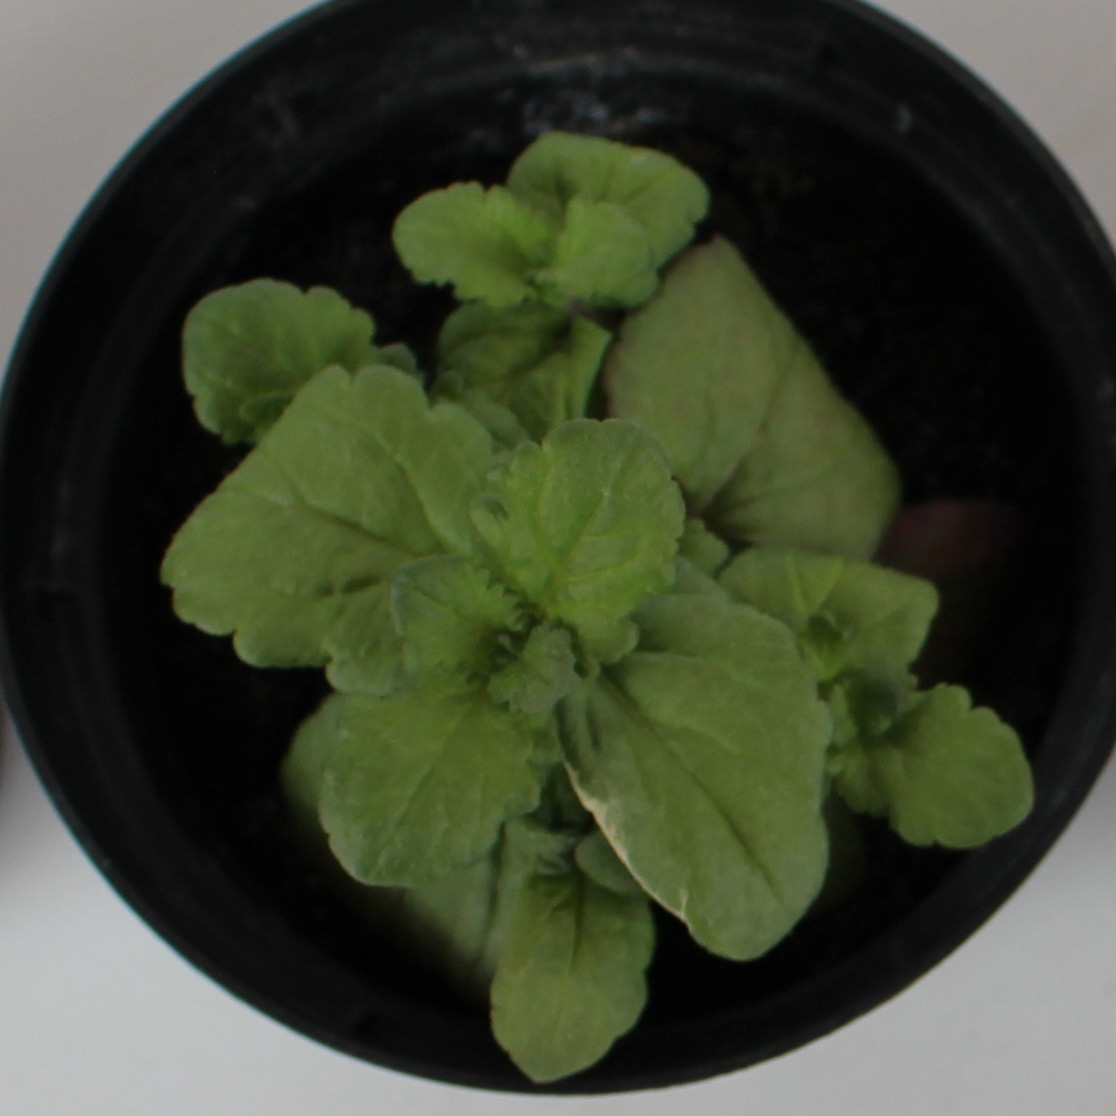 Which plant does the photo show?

Veronica persica
